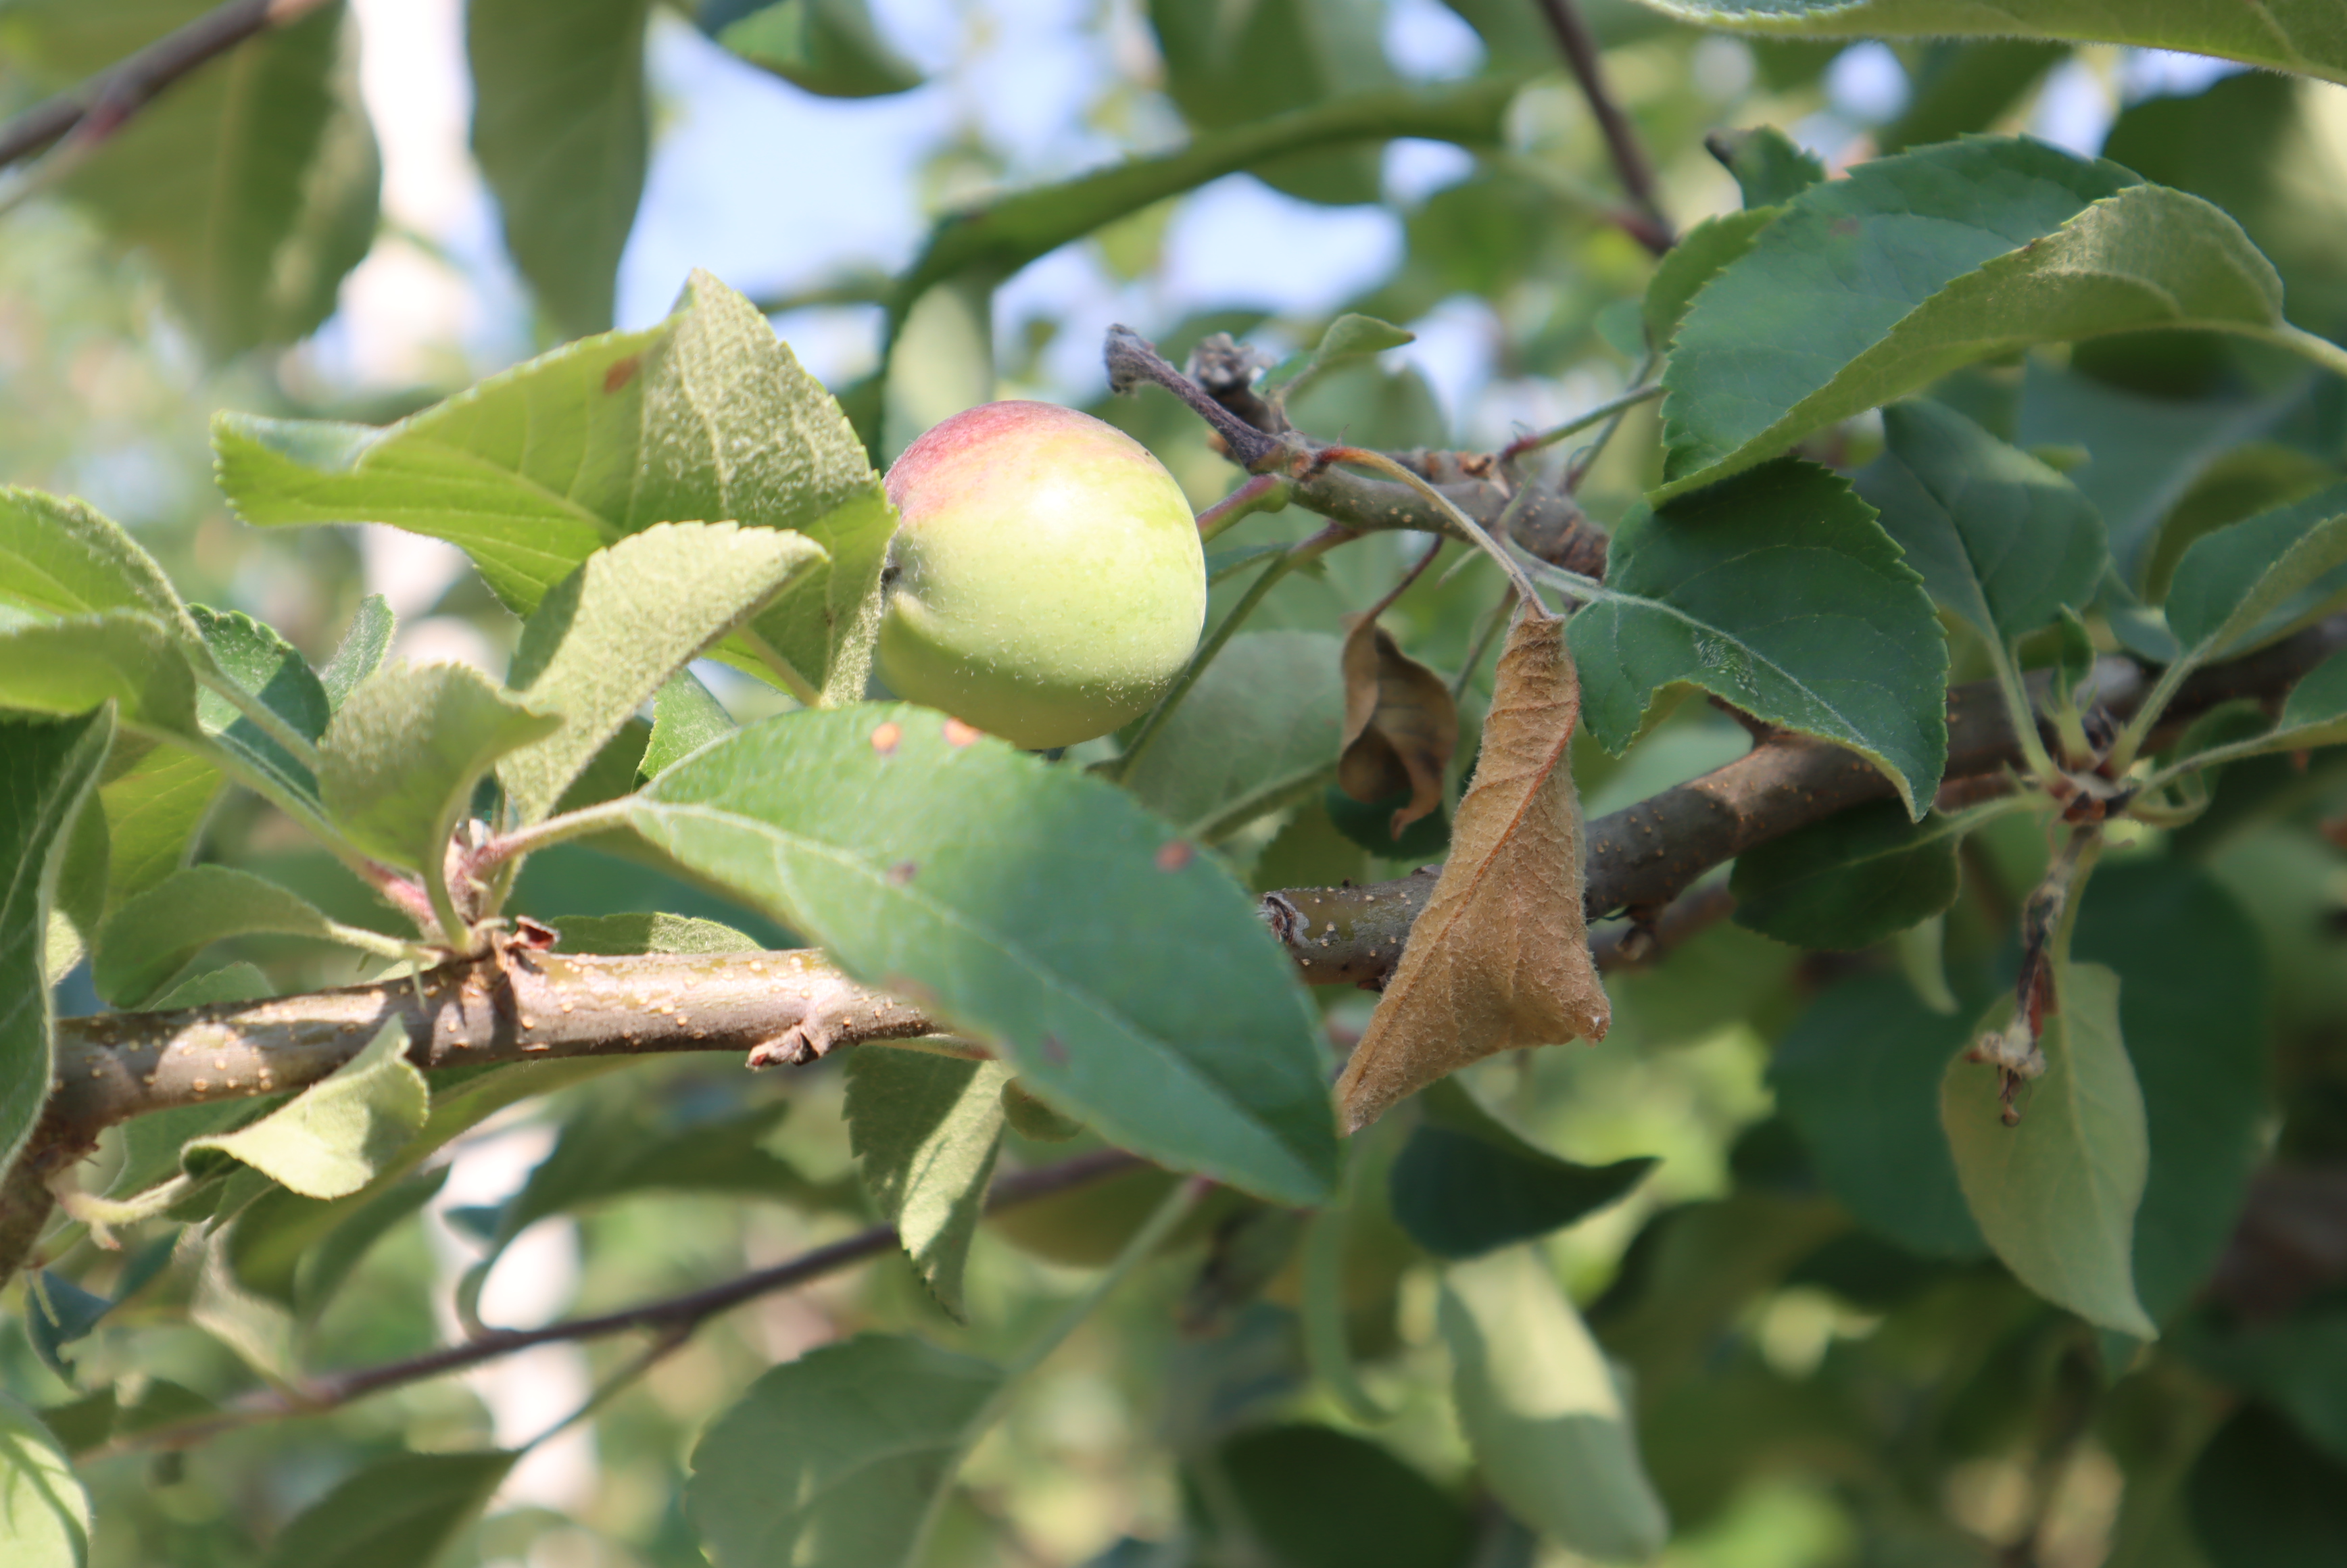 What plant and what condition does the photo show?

apple, alternaria, fire blight, scab
